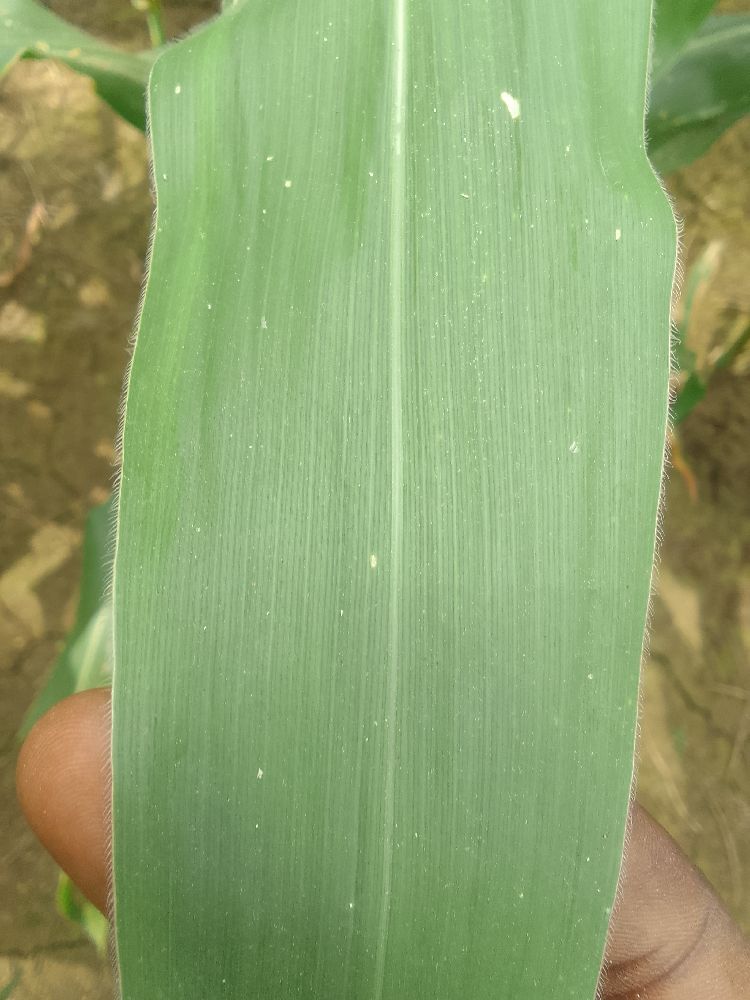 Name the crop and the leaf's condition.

maize, healthy
